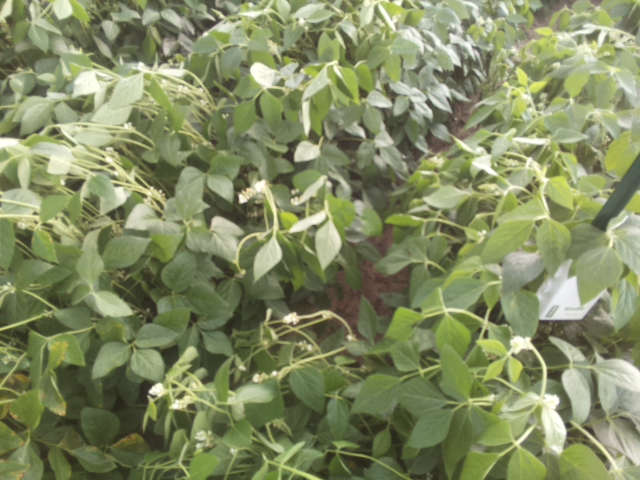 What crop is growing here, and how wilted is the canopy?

soybean, slight leaflet or petiole turgor loss in upper canopy
